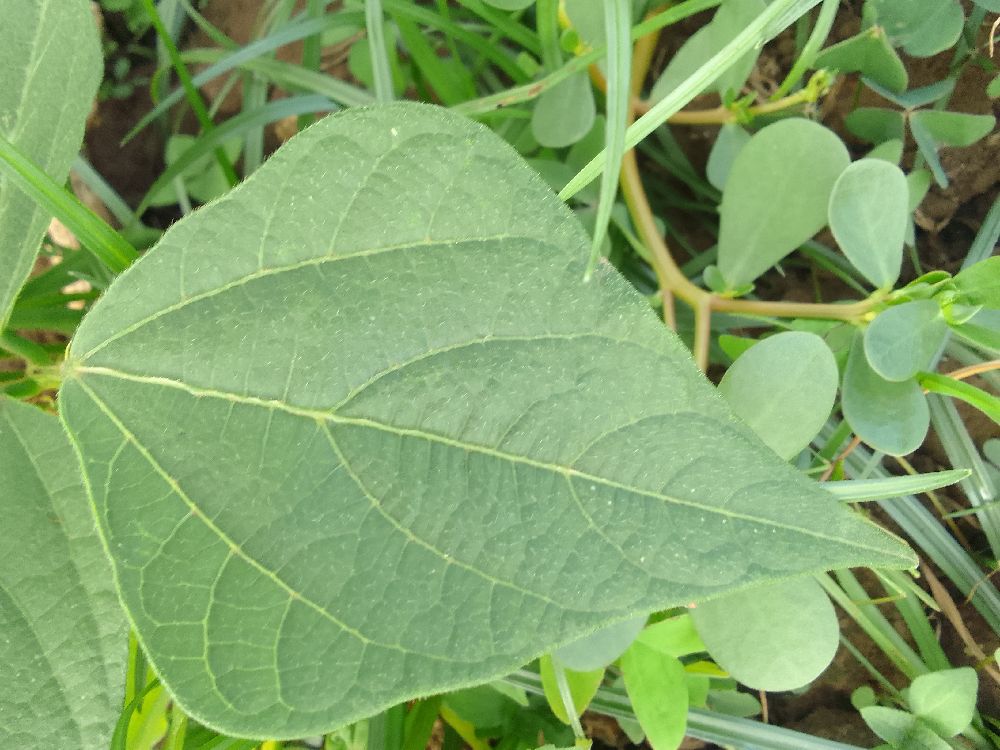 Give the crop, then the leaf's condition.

common bean, healthy
